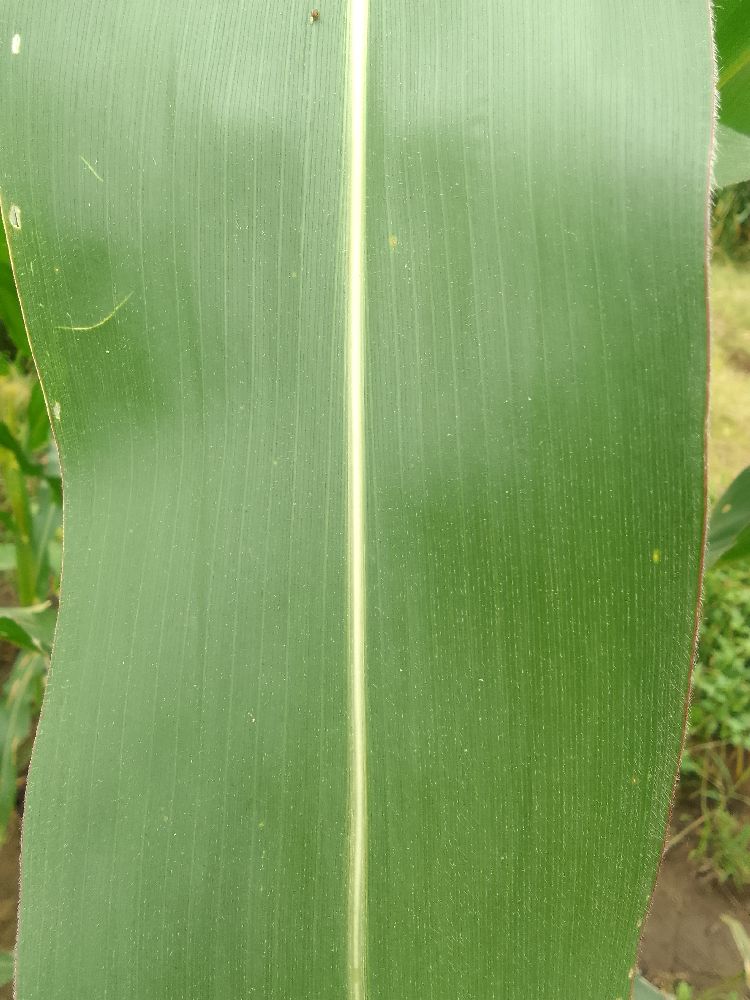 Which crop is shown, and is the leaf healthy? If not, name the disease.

maize, healthy
